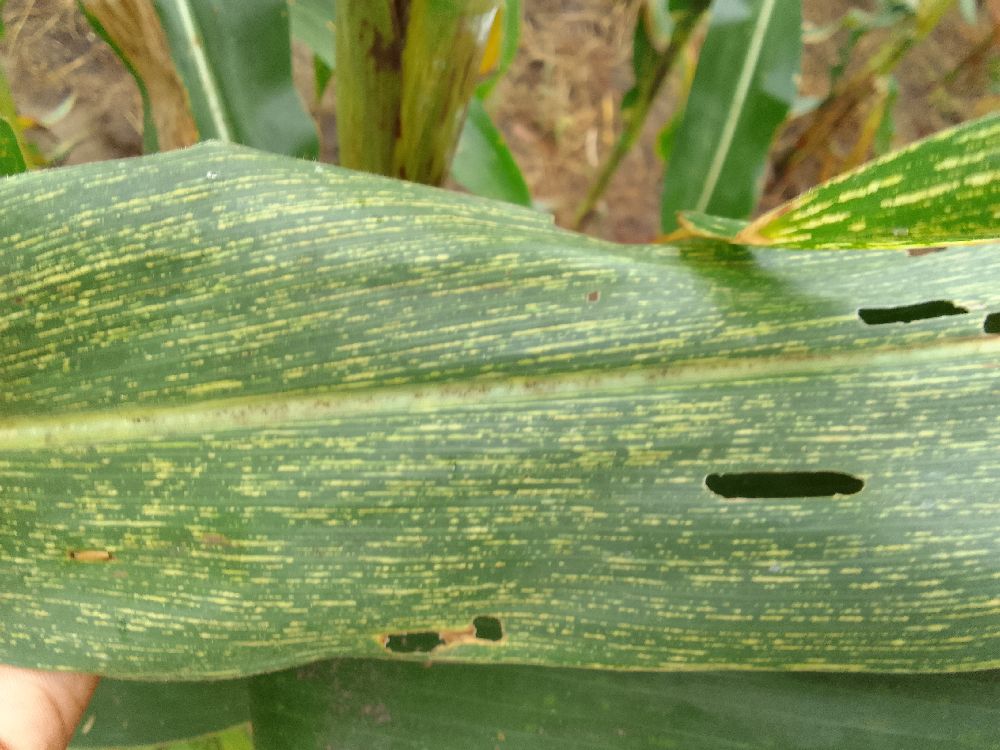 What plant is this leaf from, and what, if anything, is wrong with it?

maize, maize streak virus
